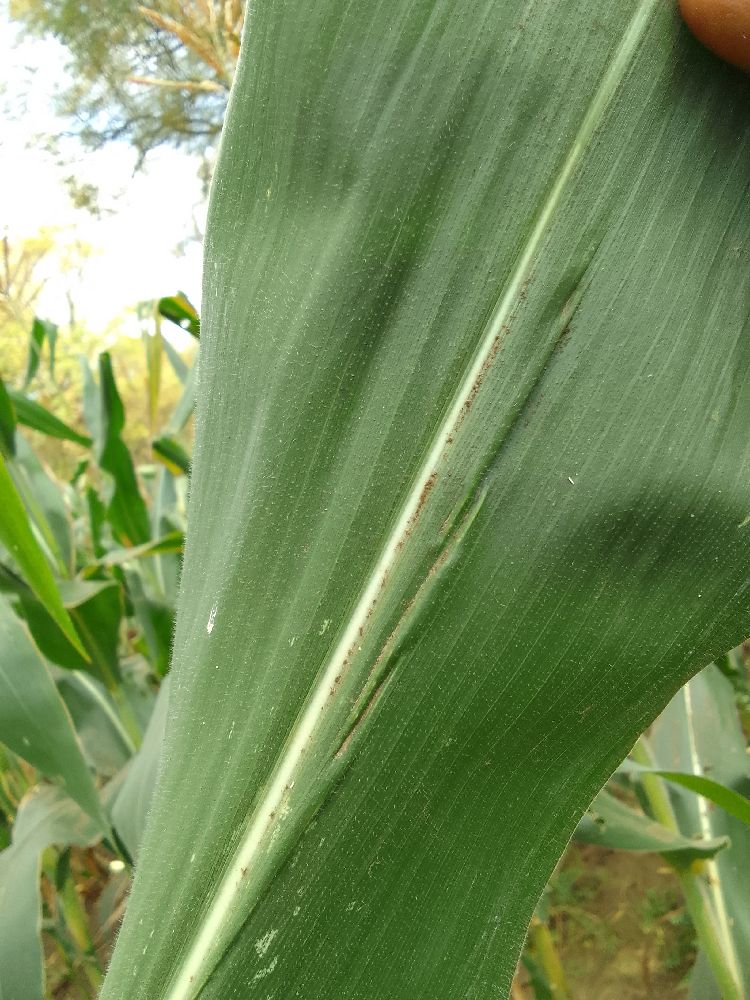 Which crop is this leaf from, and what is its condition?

maize, healthy
